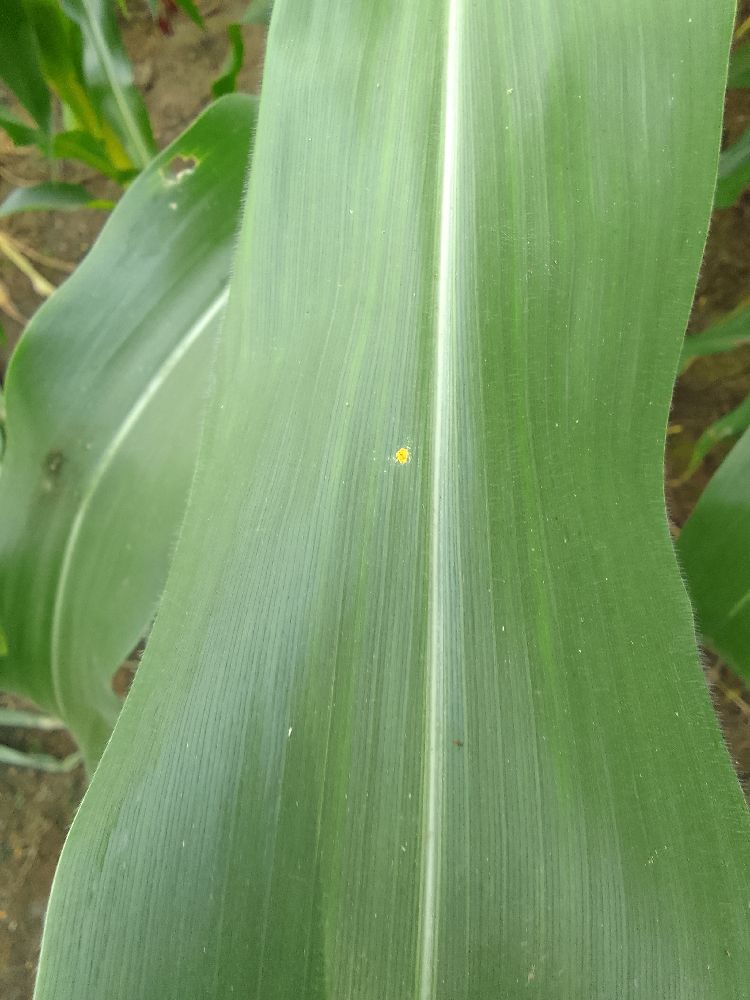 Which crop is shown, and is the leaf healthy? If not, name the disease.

maize, healthy
